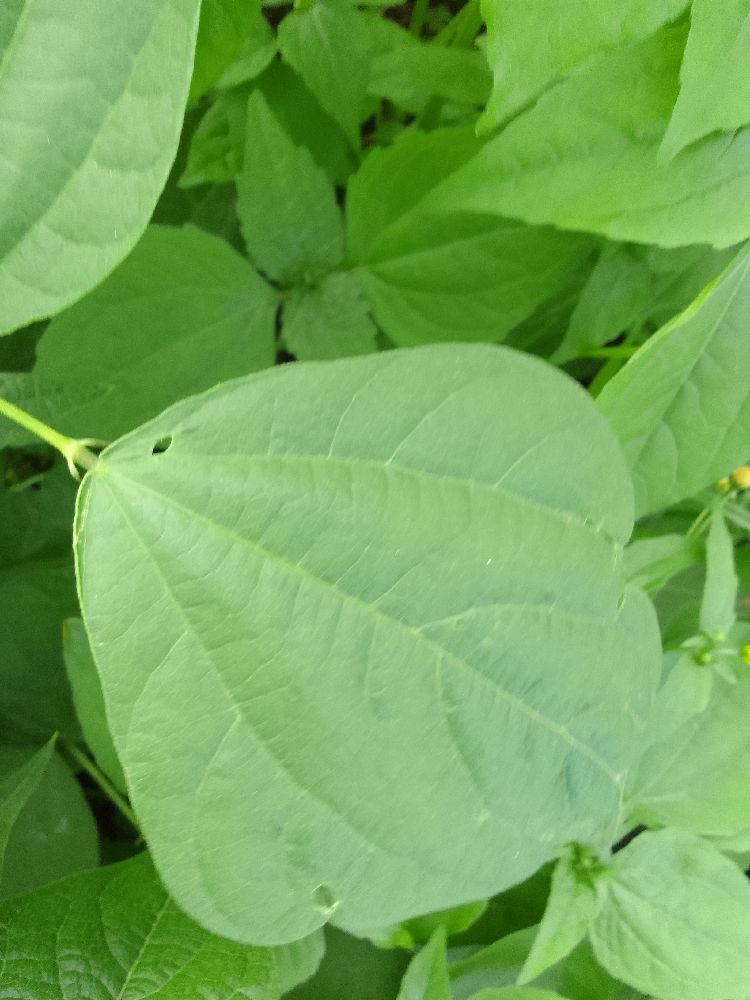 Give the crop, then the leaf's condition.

common bean, healthy
